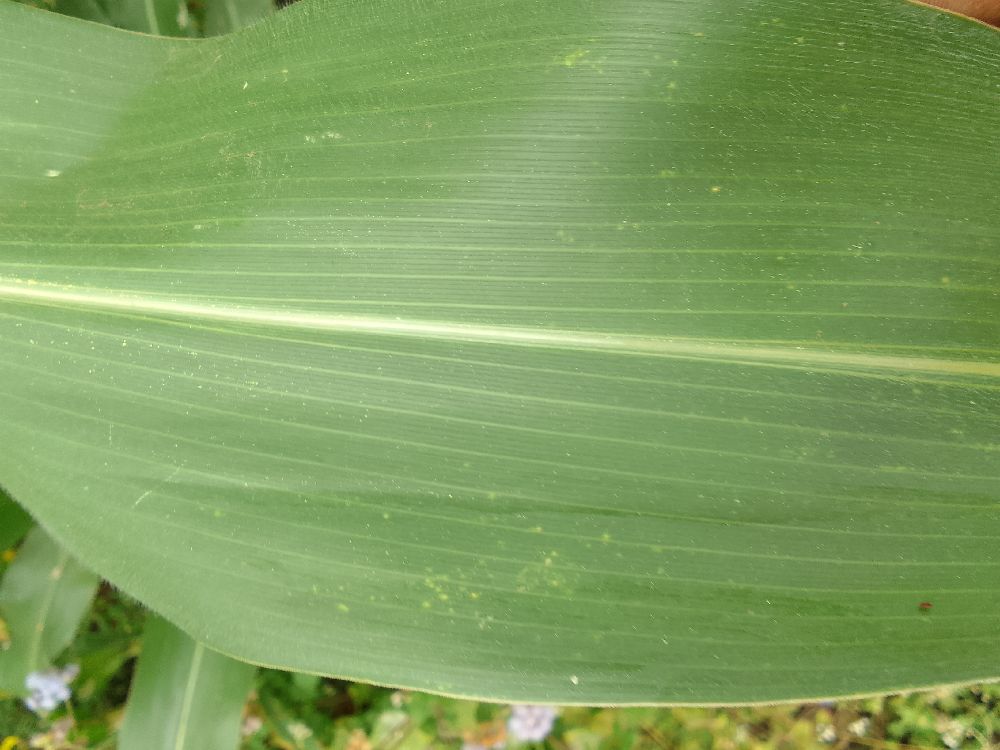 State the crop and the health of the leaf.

maize, healthy
